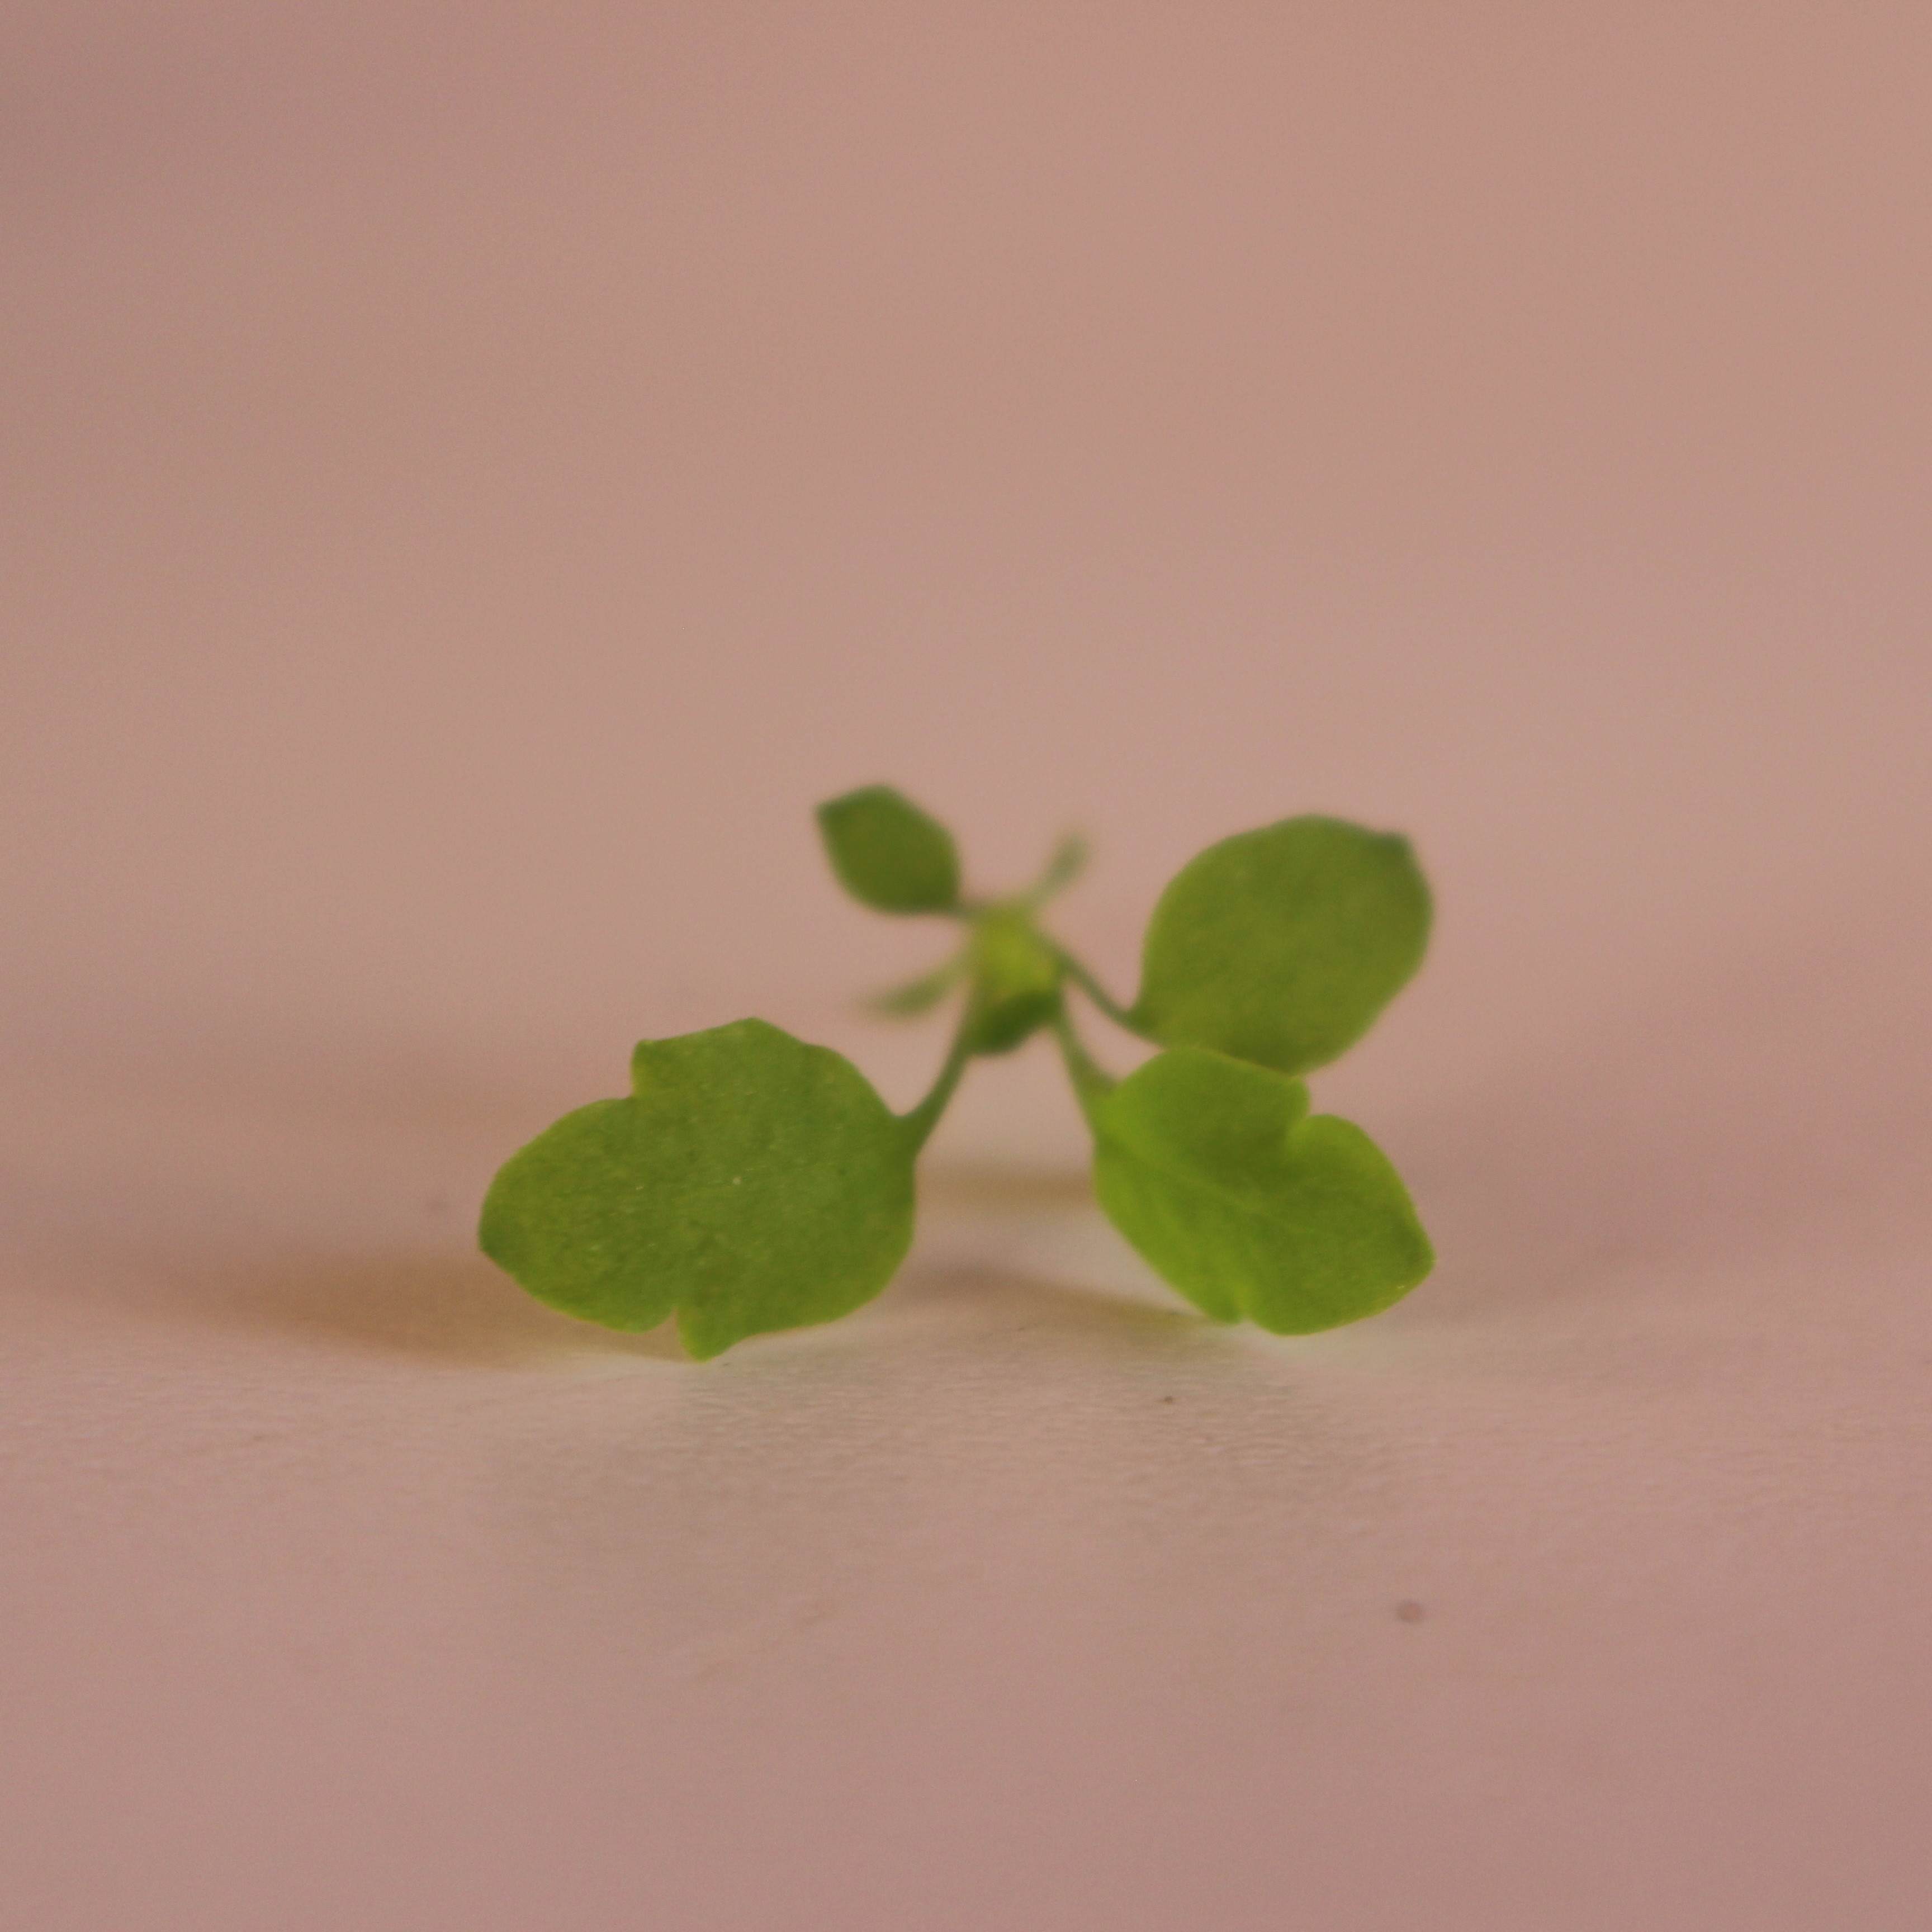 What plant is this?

Papaver rhoeas
